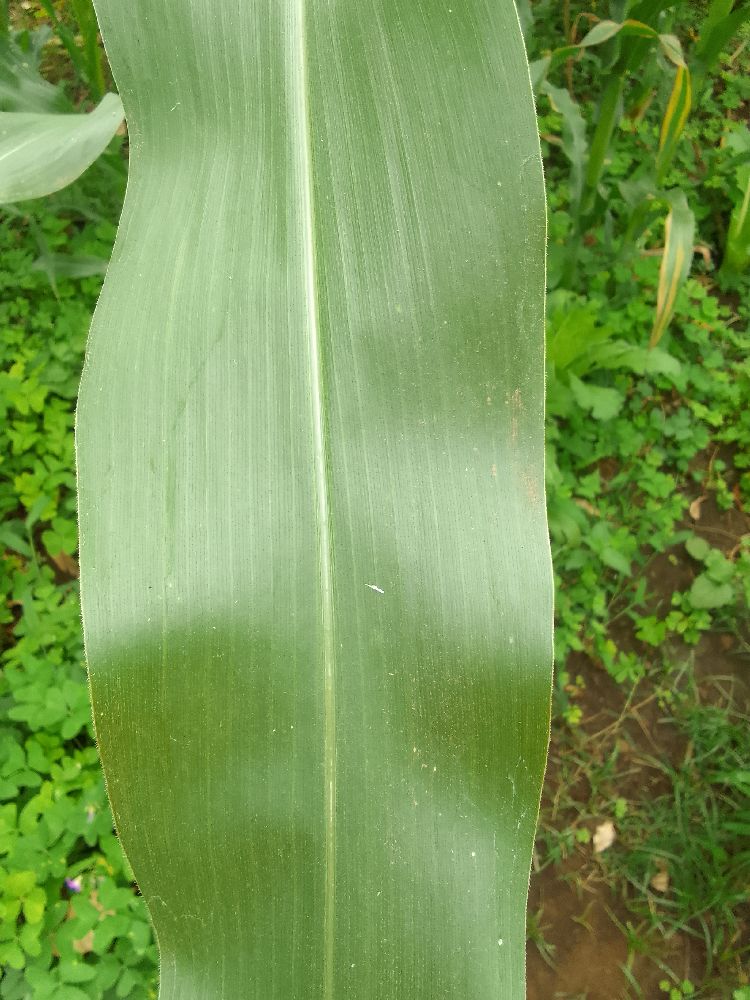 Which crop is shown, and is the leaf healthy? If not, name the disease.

maize, healthy
